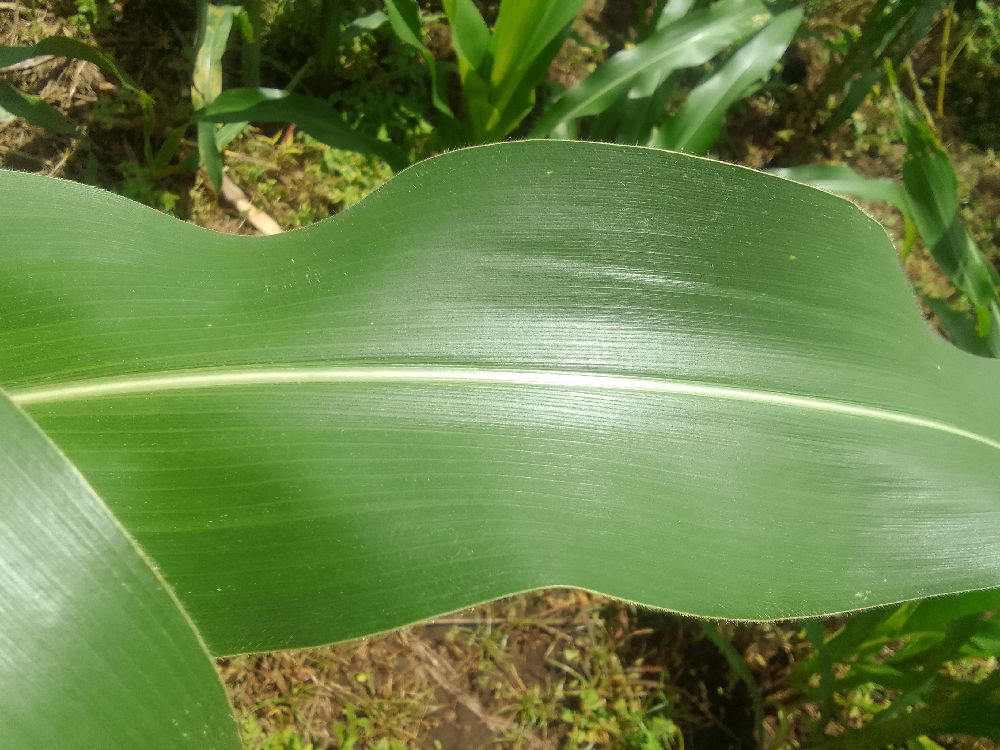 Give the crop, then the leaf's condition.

maize, healthy
